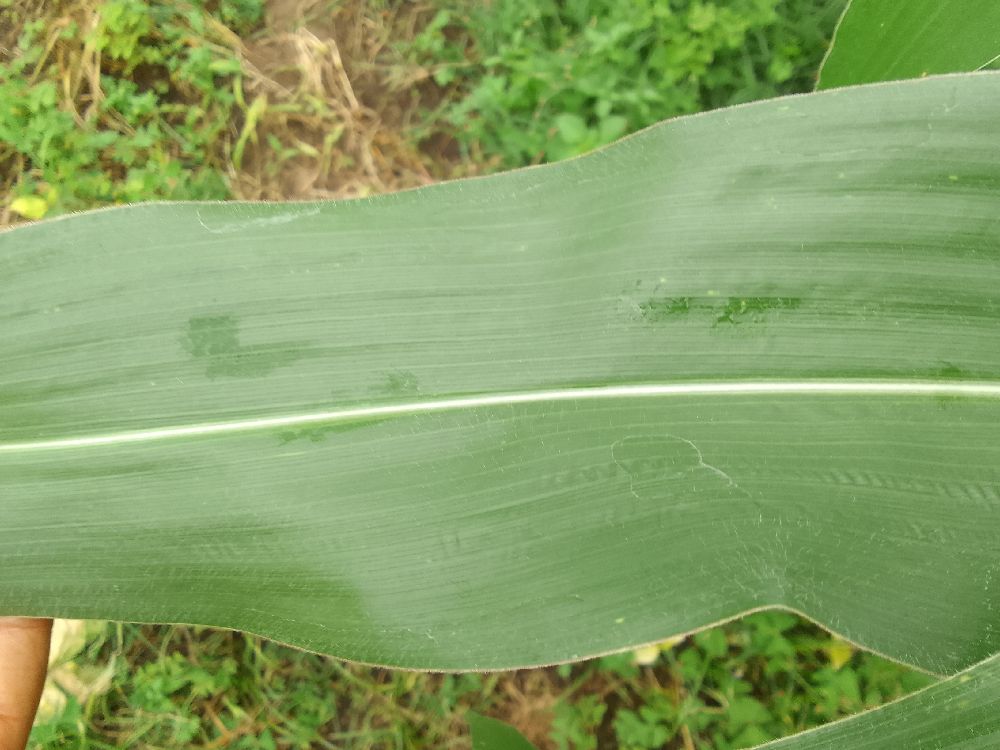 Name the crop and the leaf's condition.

maize, healthy
